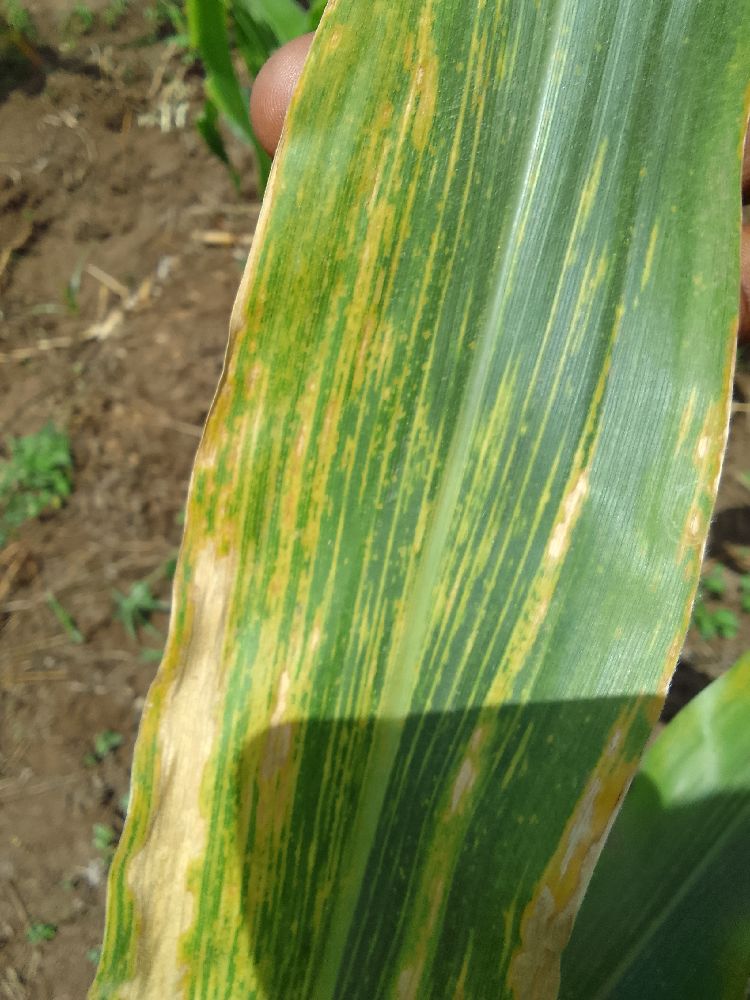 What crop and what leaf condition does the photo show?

maize, maize lethal necrosis
